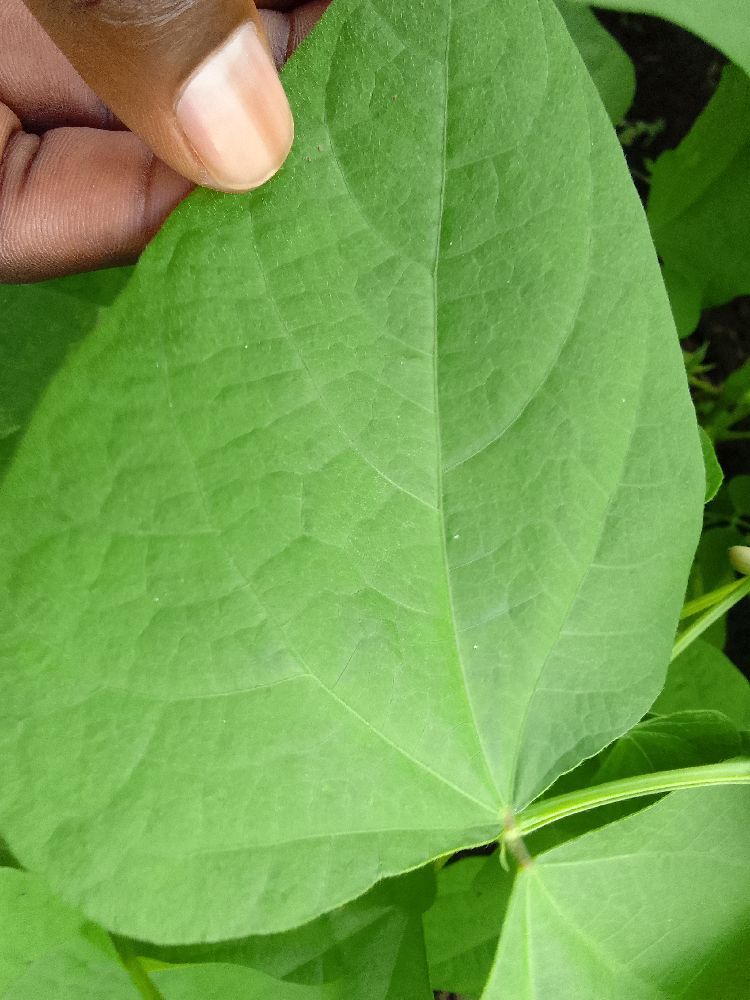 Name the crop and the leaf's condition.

common bean, healthy
